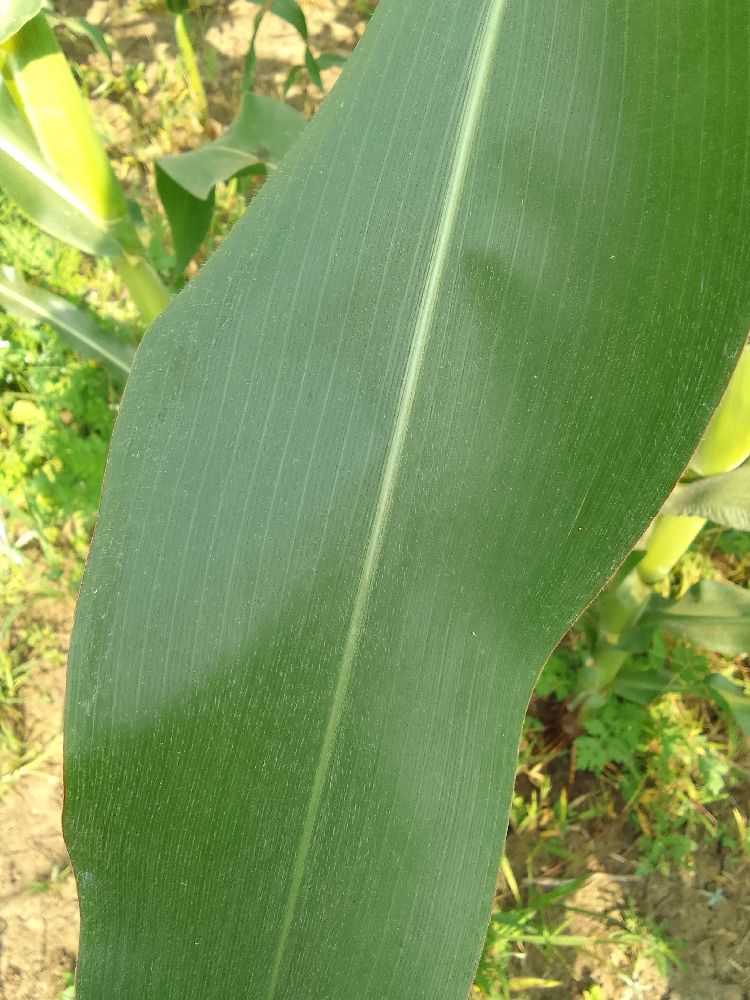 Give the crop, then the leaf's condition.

maize, healthy
